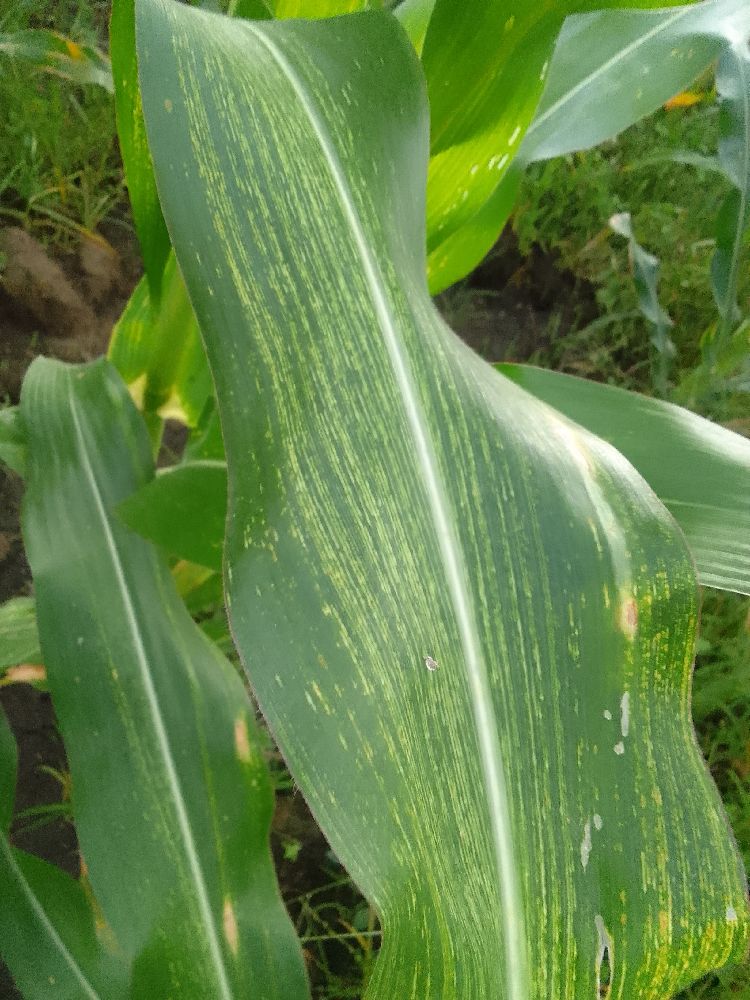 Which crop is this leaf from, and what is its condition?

maize, maize streak virus
